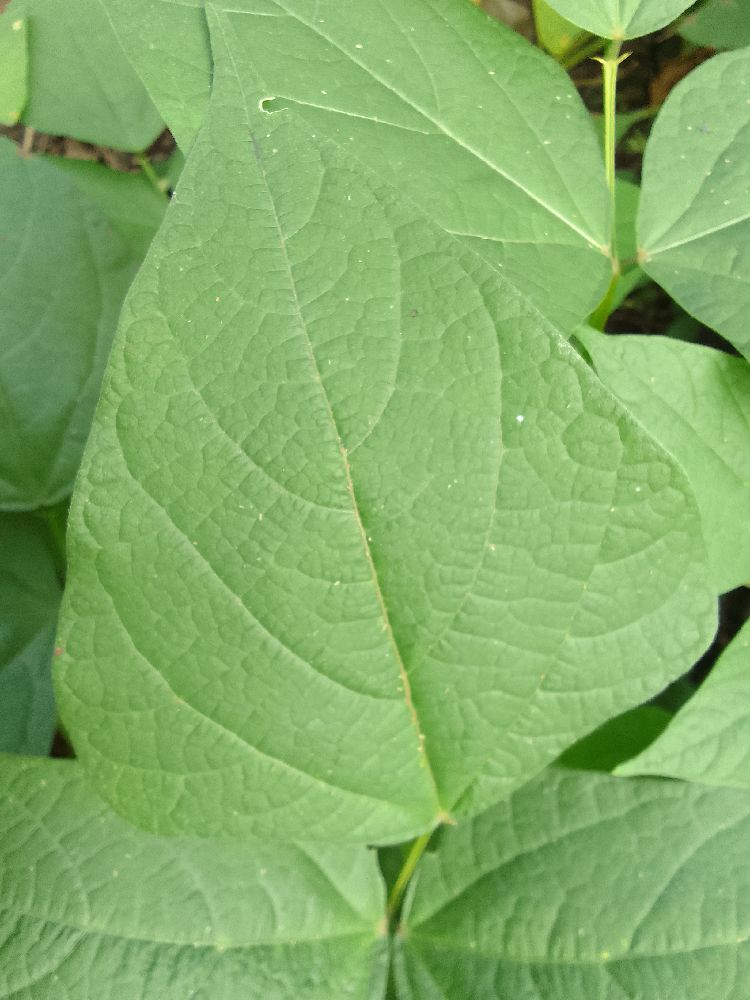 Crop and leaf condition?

common bean, healthy
